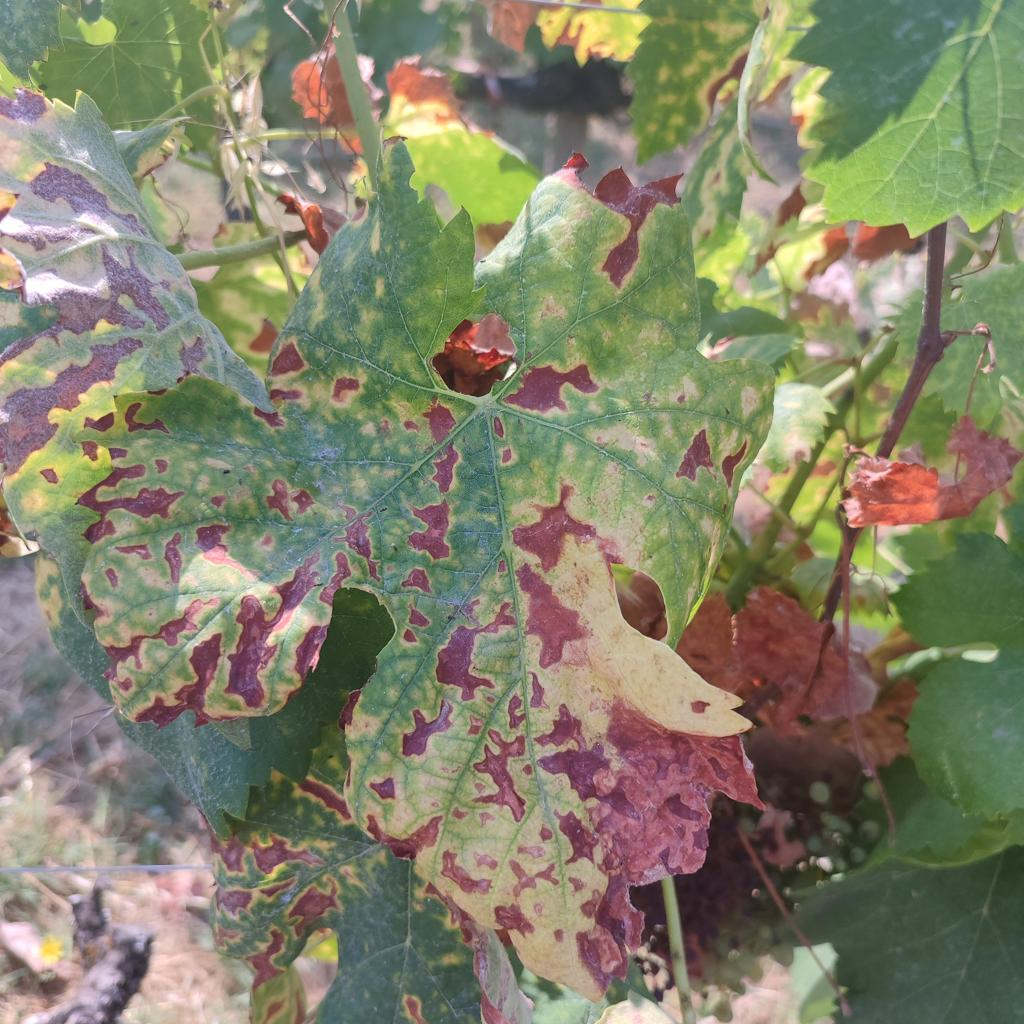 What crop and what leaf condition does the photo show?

grapevine, esca complex
